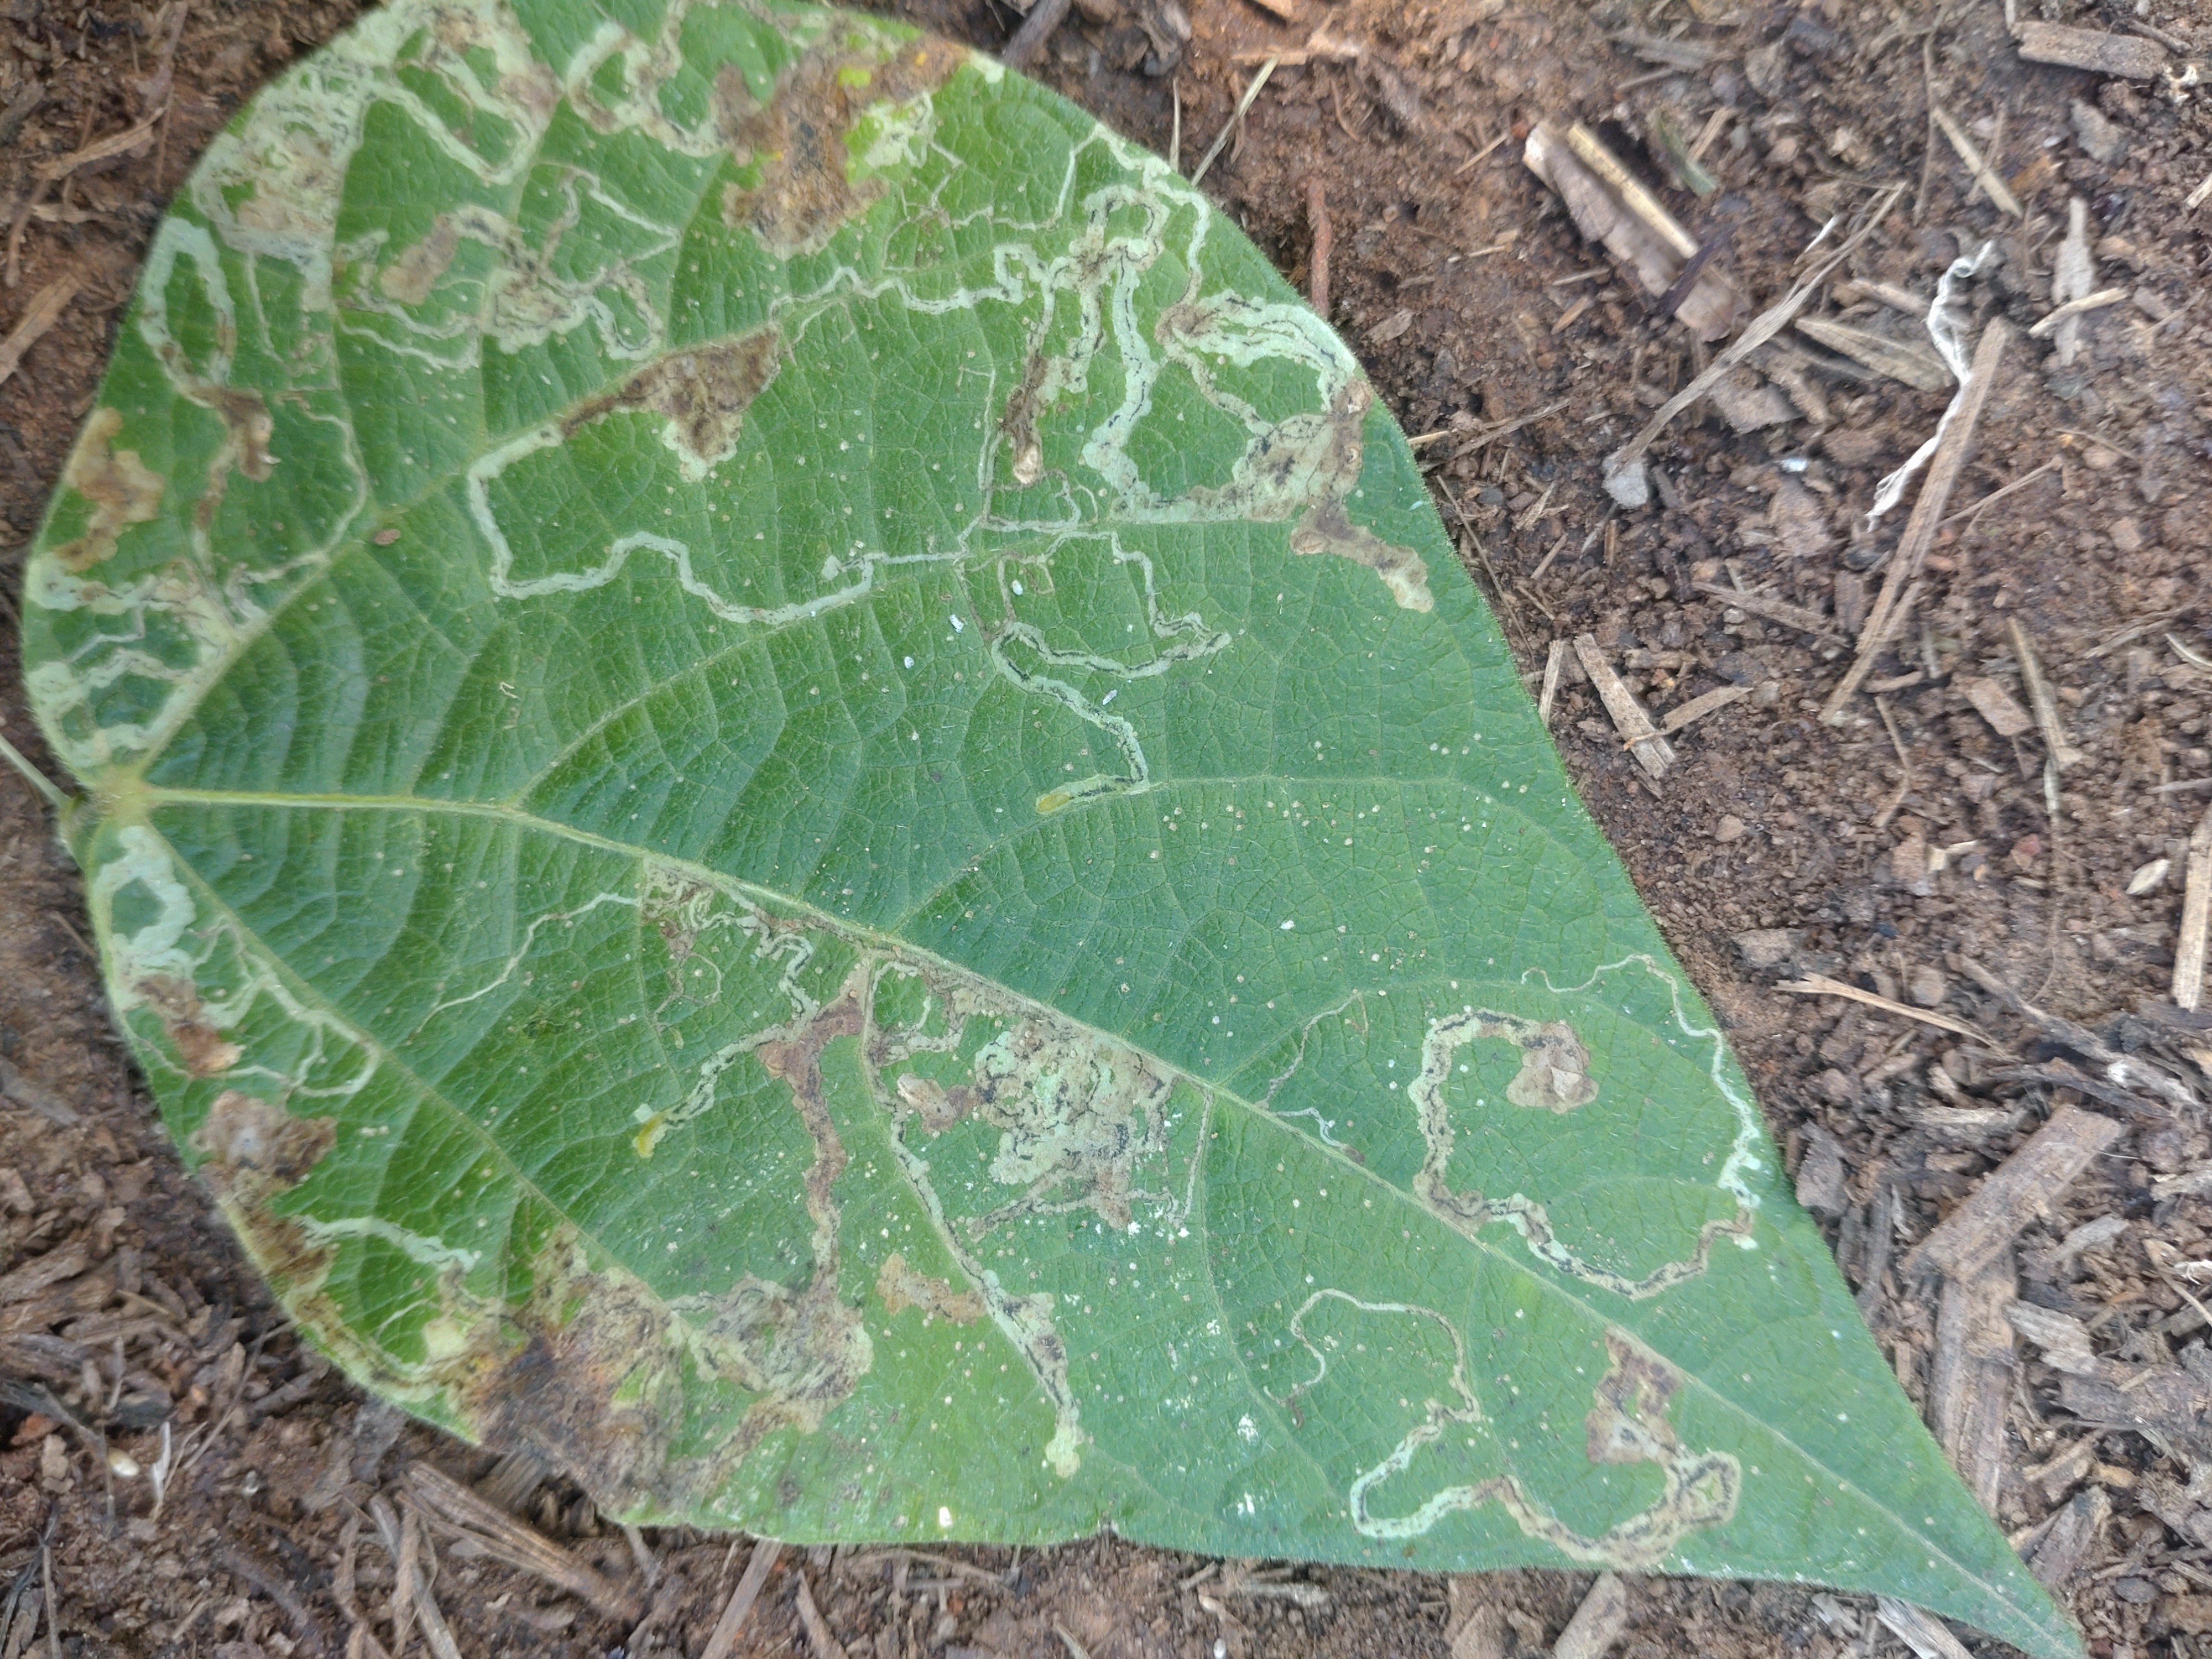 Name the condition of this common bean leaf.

anthracnose
